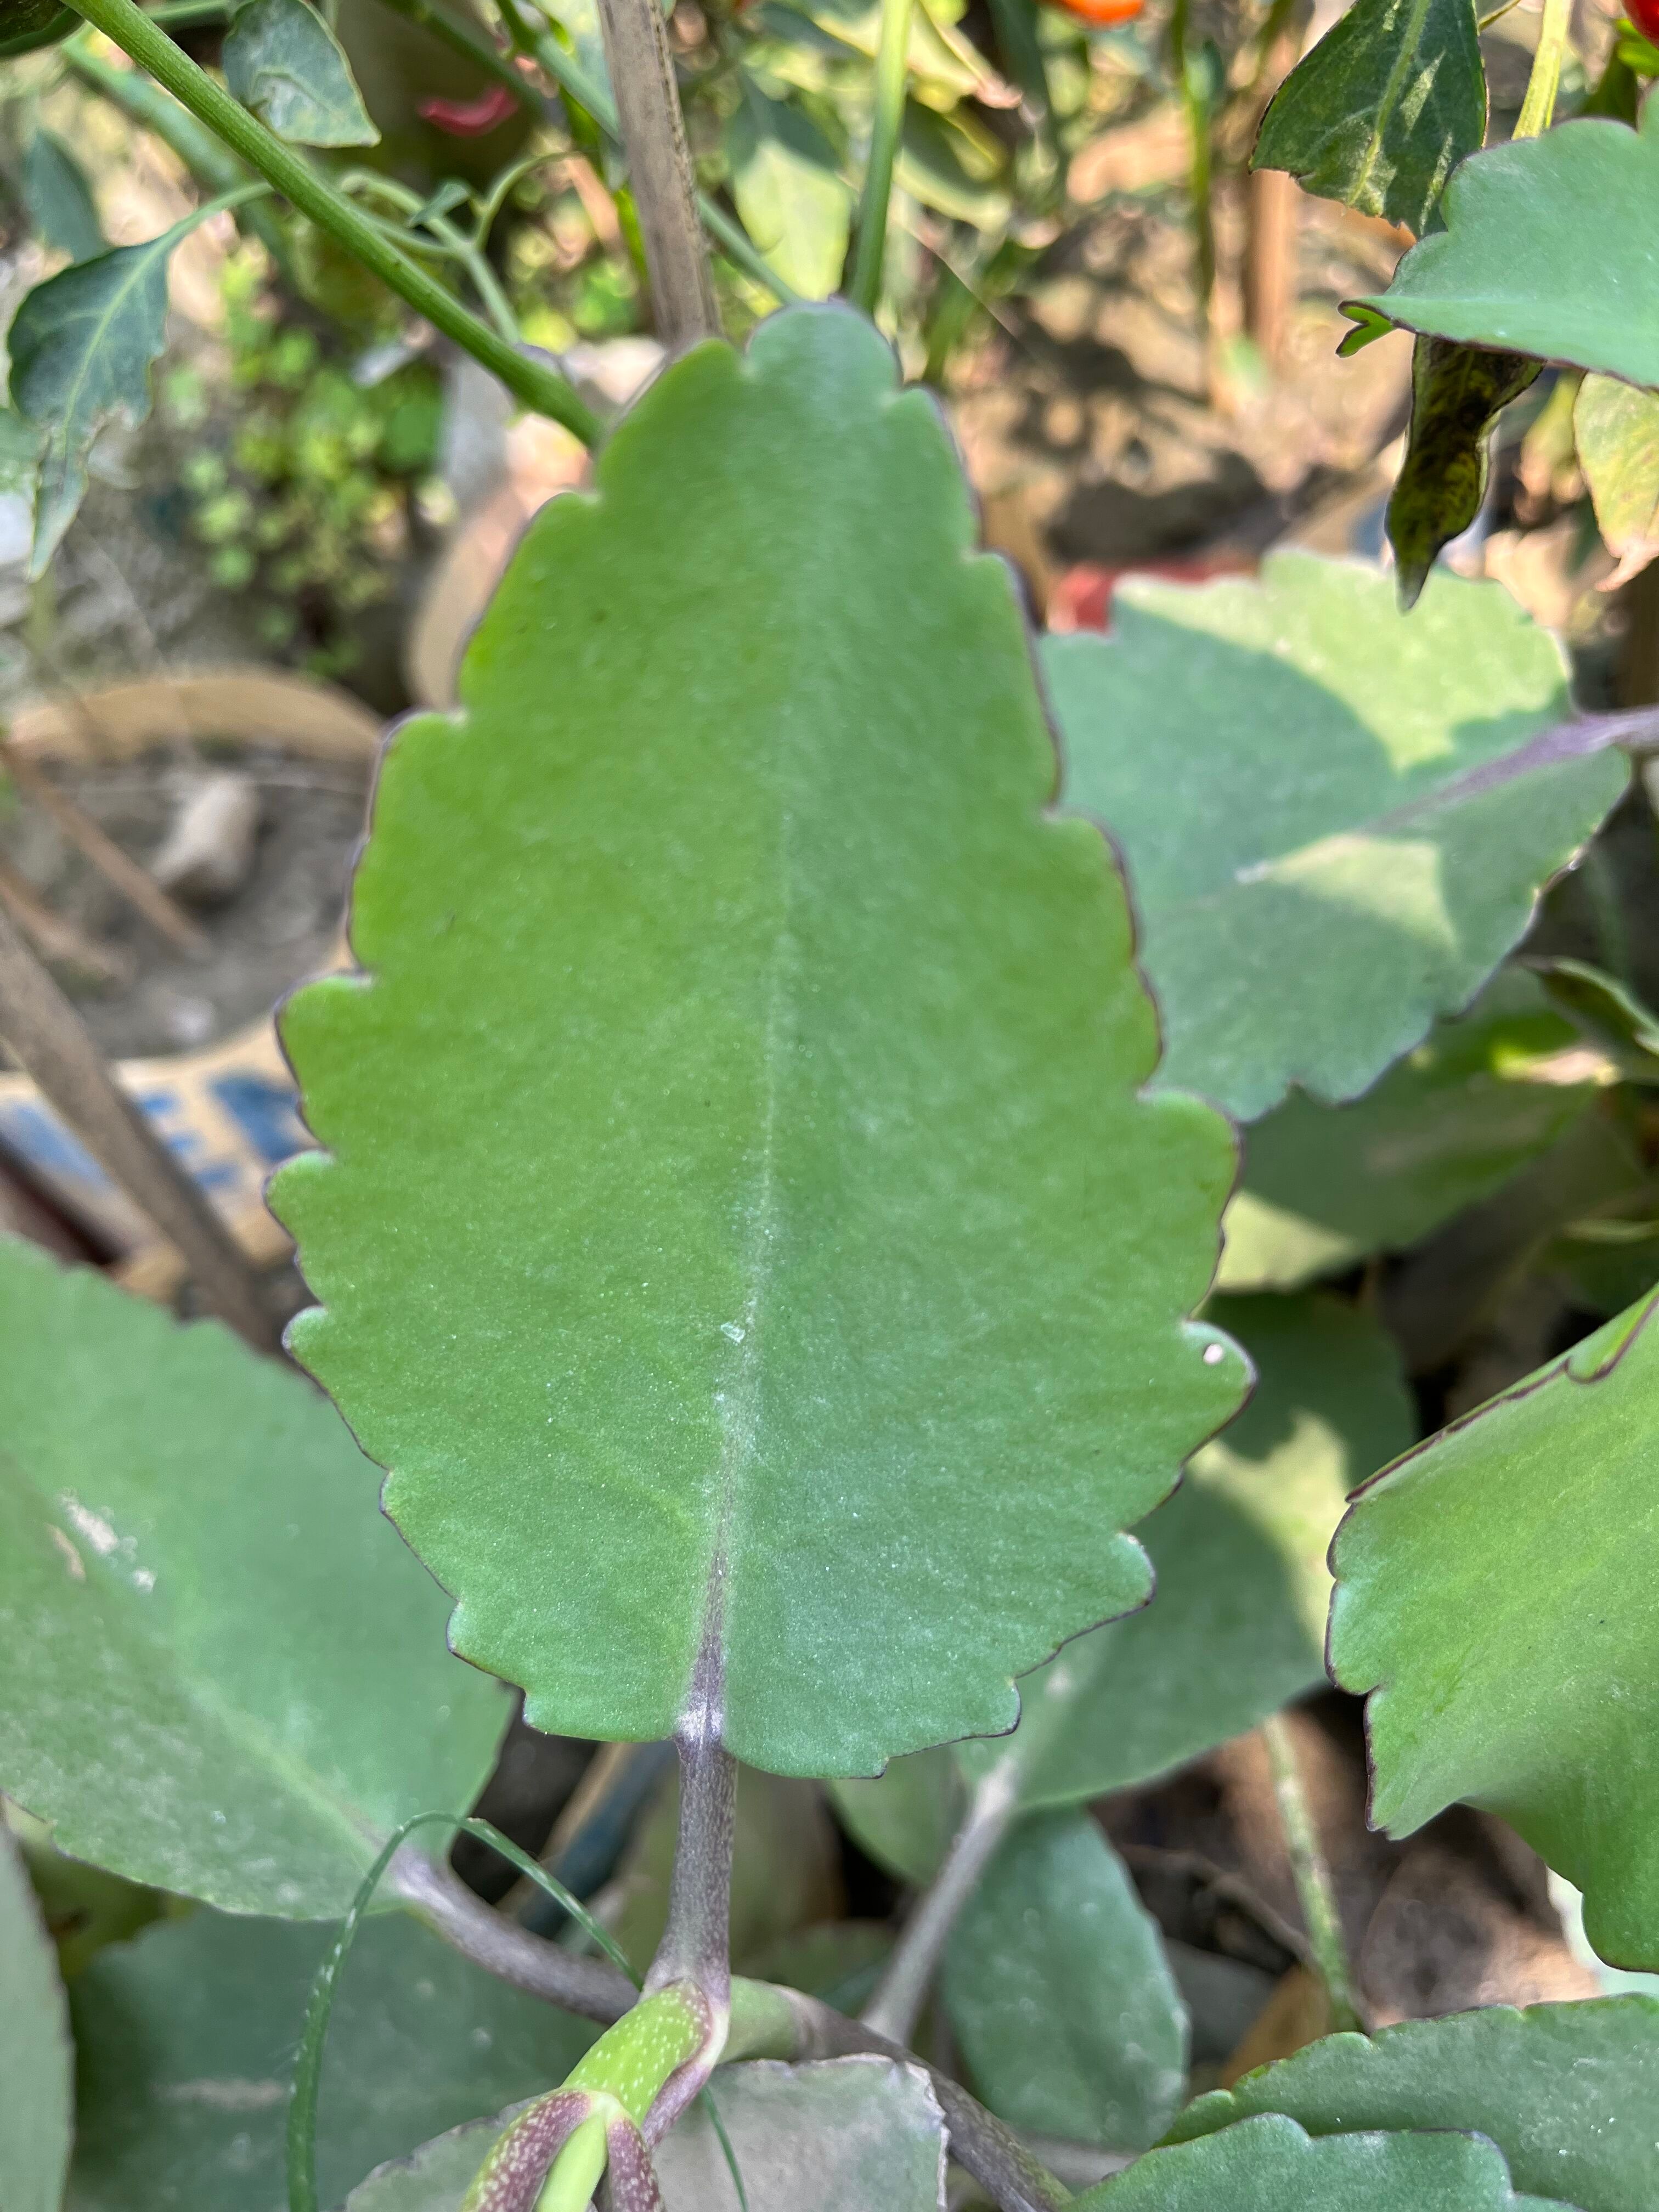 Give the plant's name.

pathorkuci
